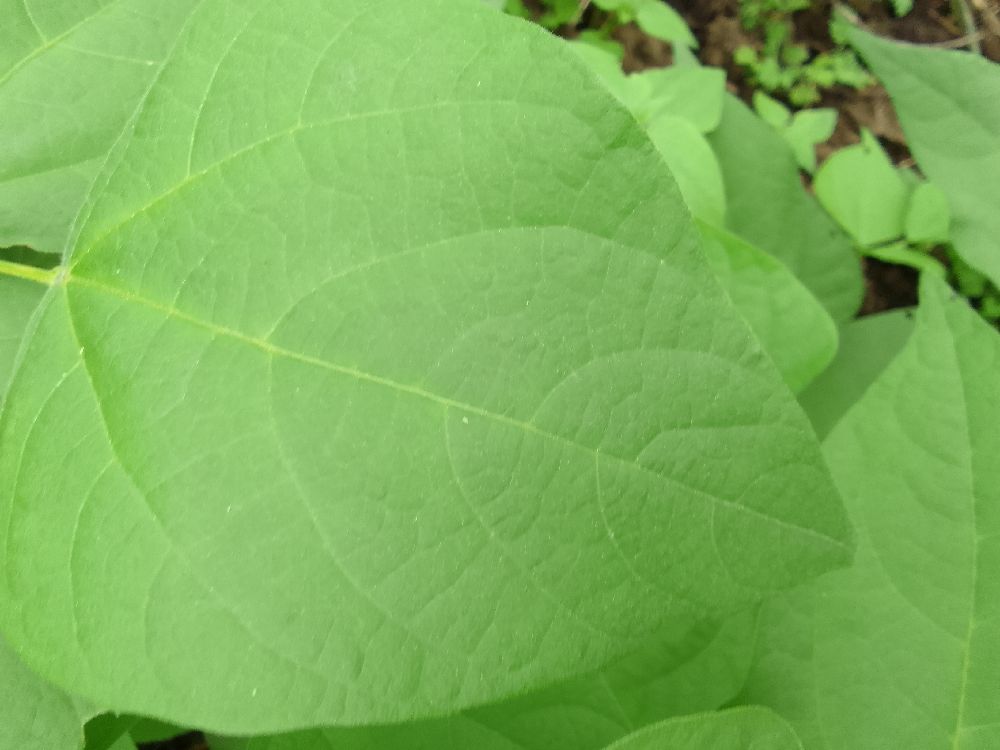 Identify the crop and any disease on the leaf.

common bean, healthy
